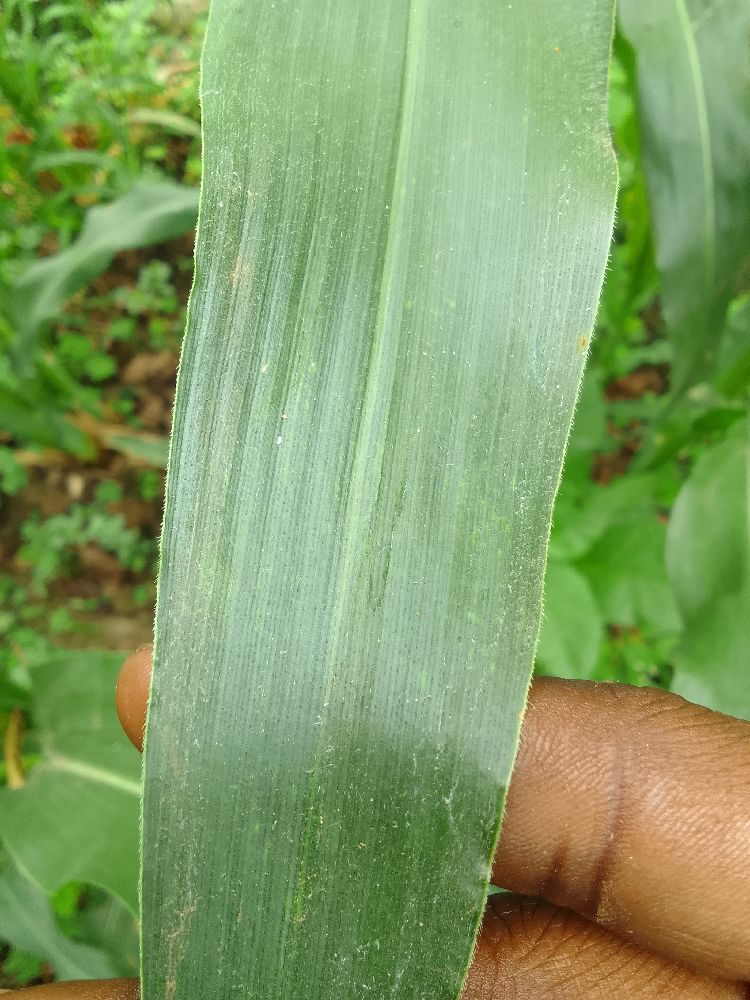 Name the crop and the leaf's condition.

maize, healthy
